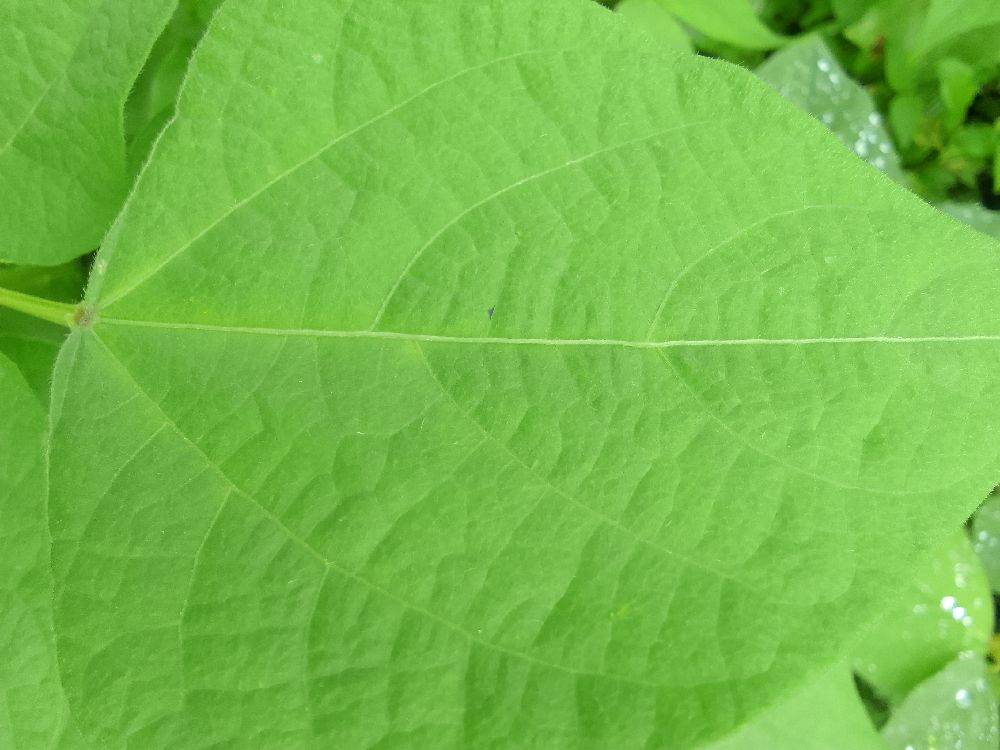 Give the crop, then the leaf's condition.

common bean, healthy
